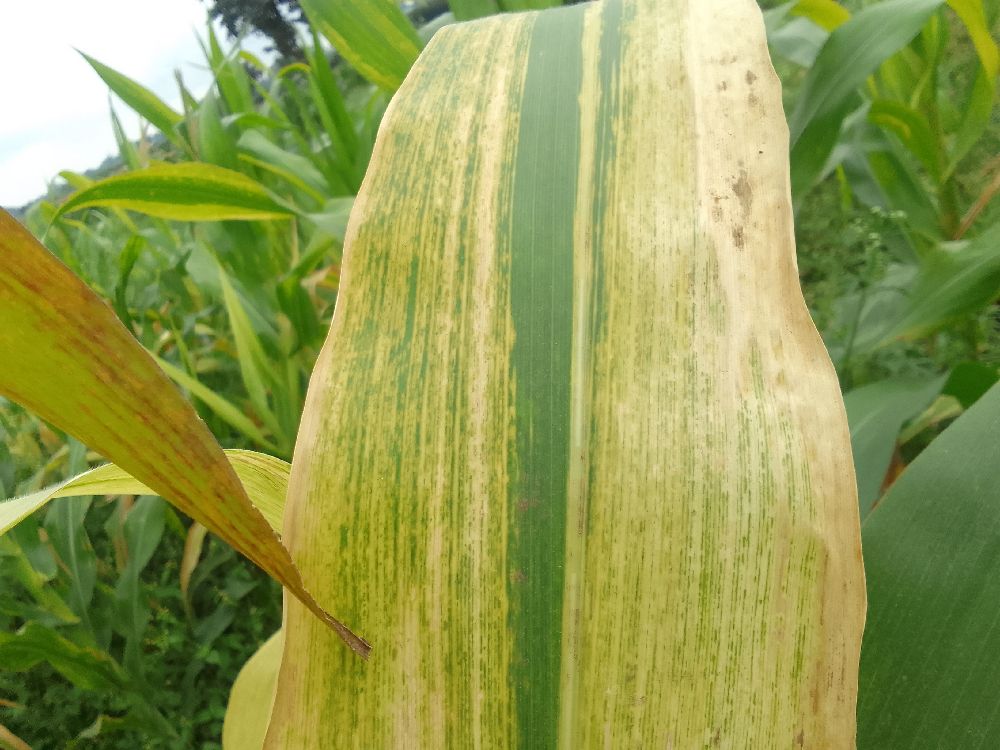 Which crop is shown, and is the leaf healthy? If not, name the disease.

maize, maize lethal necrosis
